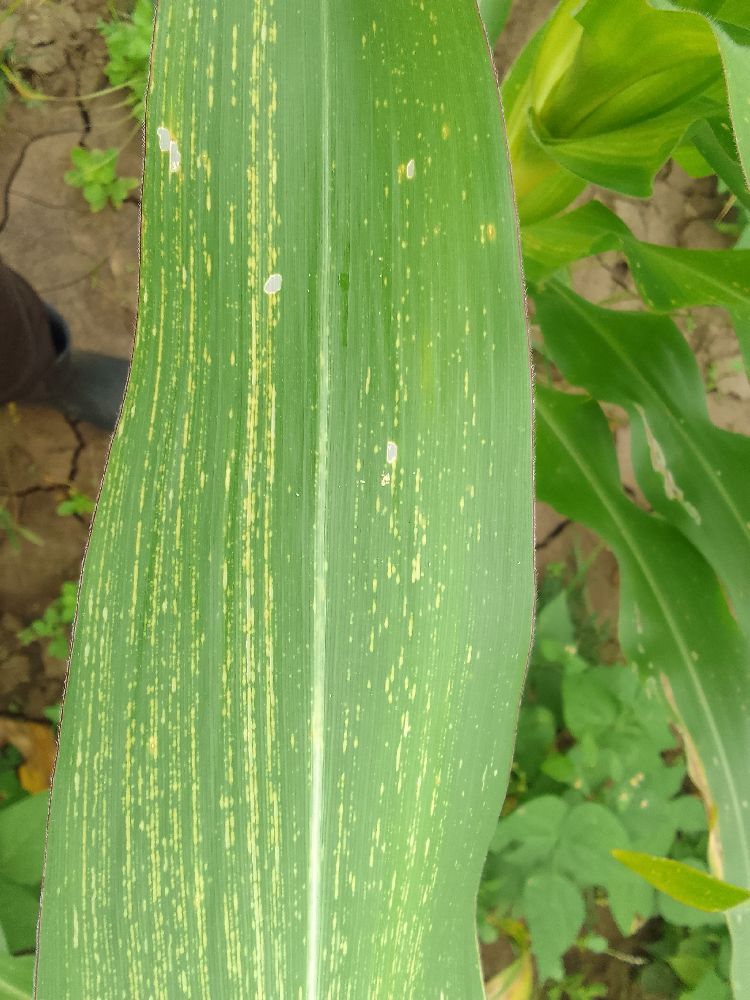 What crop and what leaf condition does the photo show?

maize, maize streak virus
